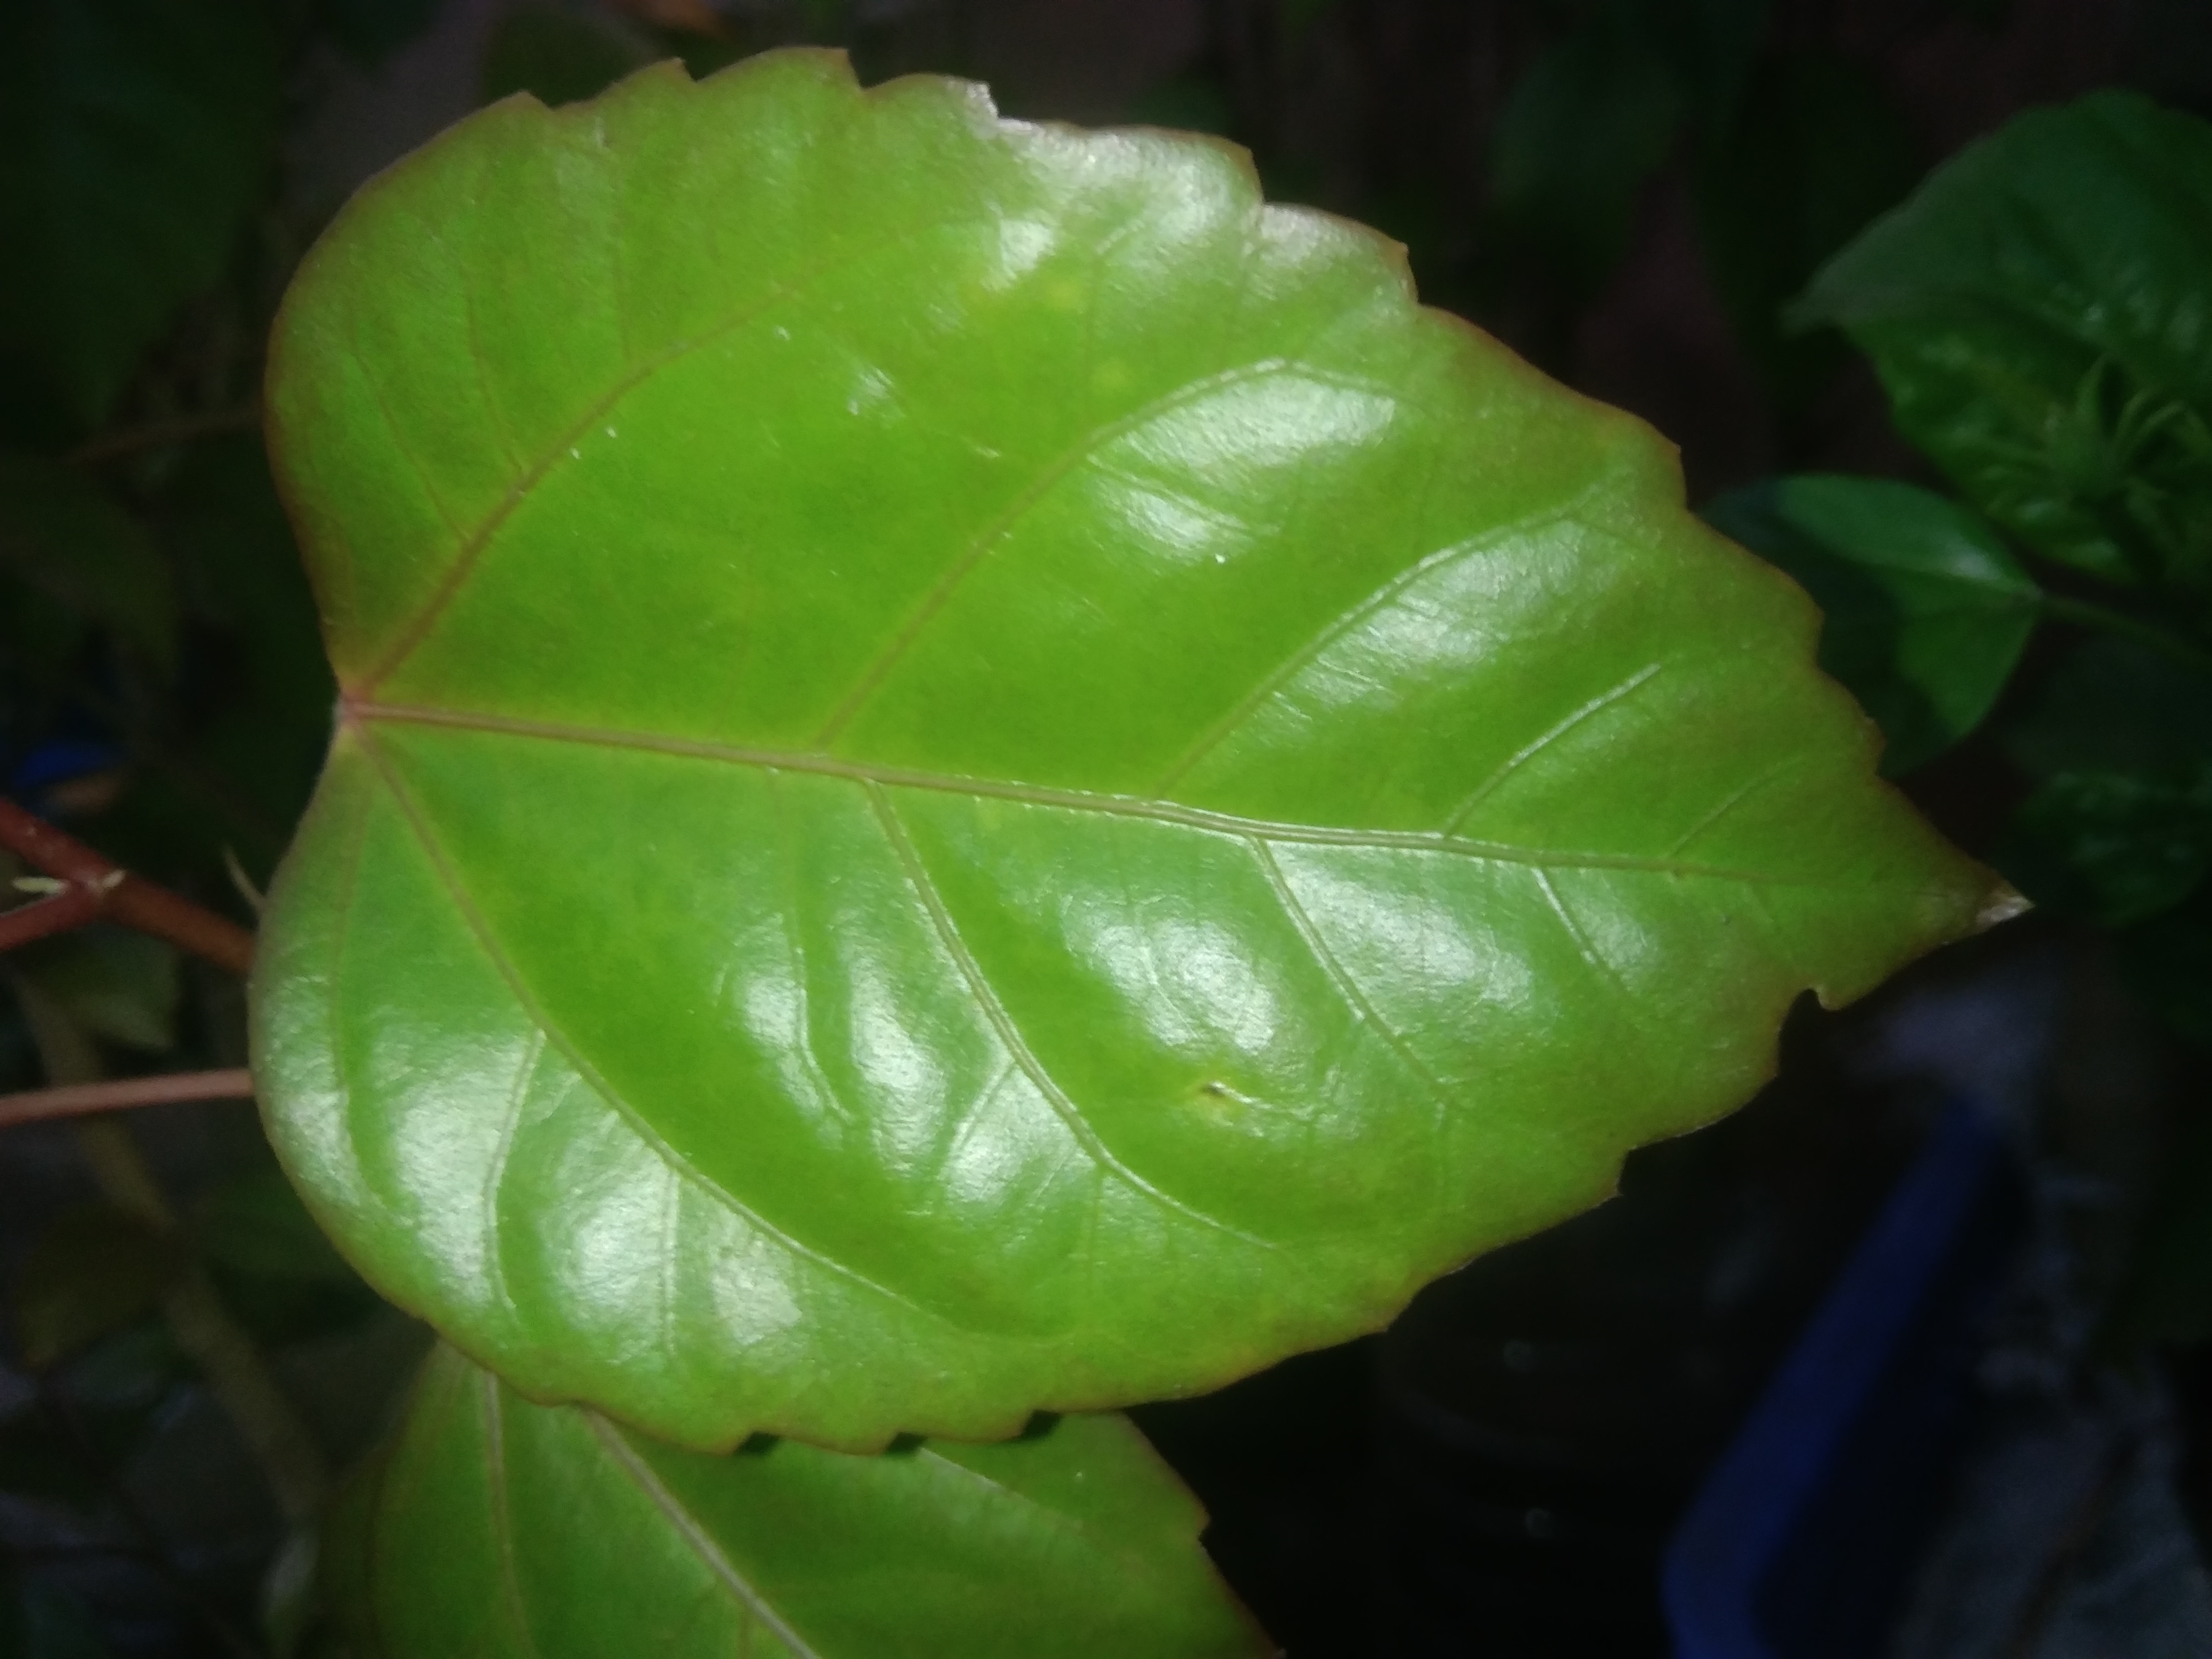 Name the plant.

hibiscus
